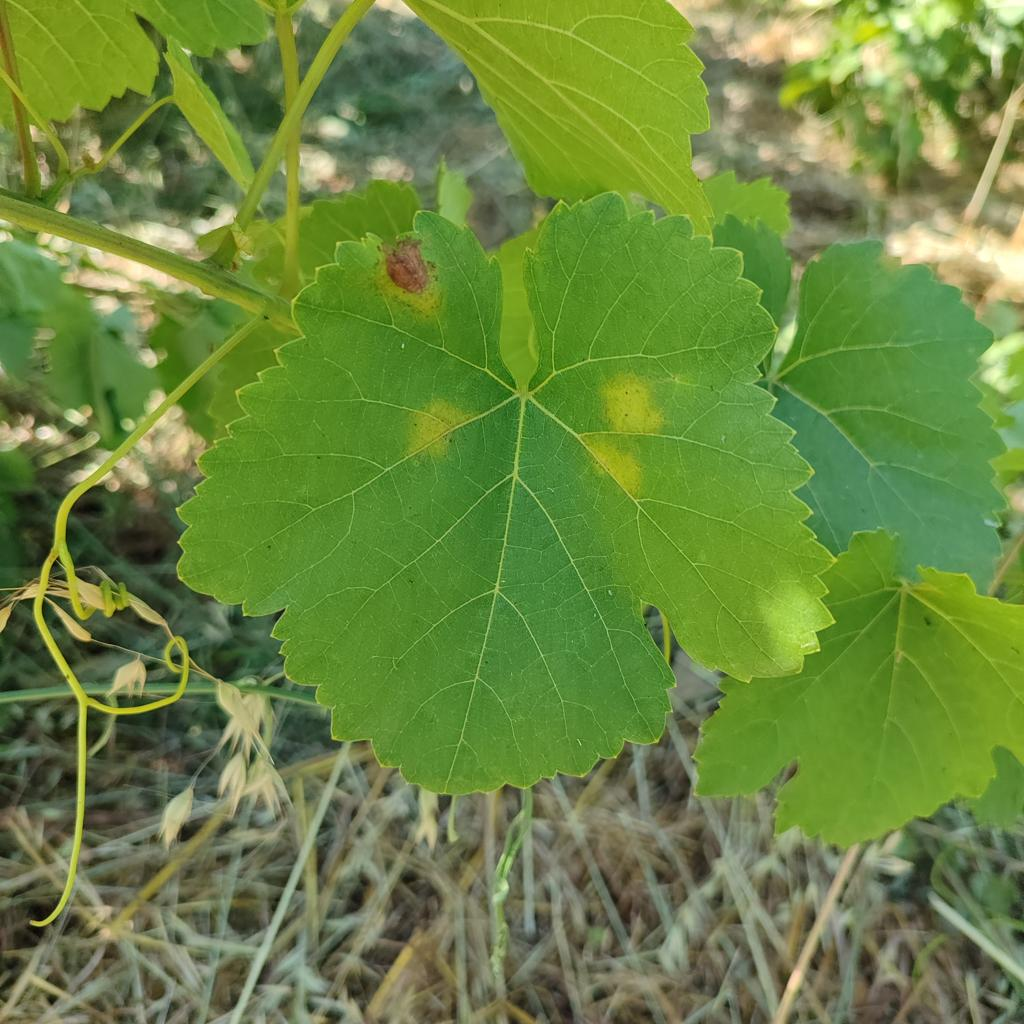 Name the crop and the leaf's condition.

grapevine, downy mildew
